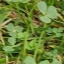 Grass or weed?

unstructured weed
